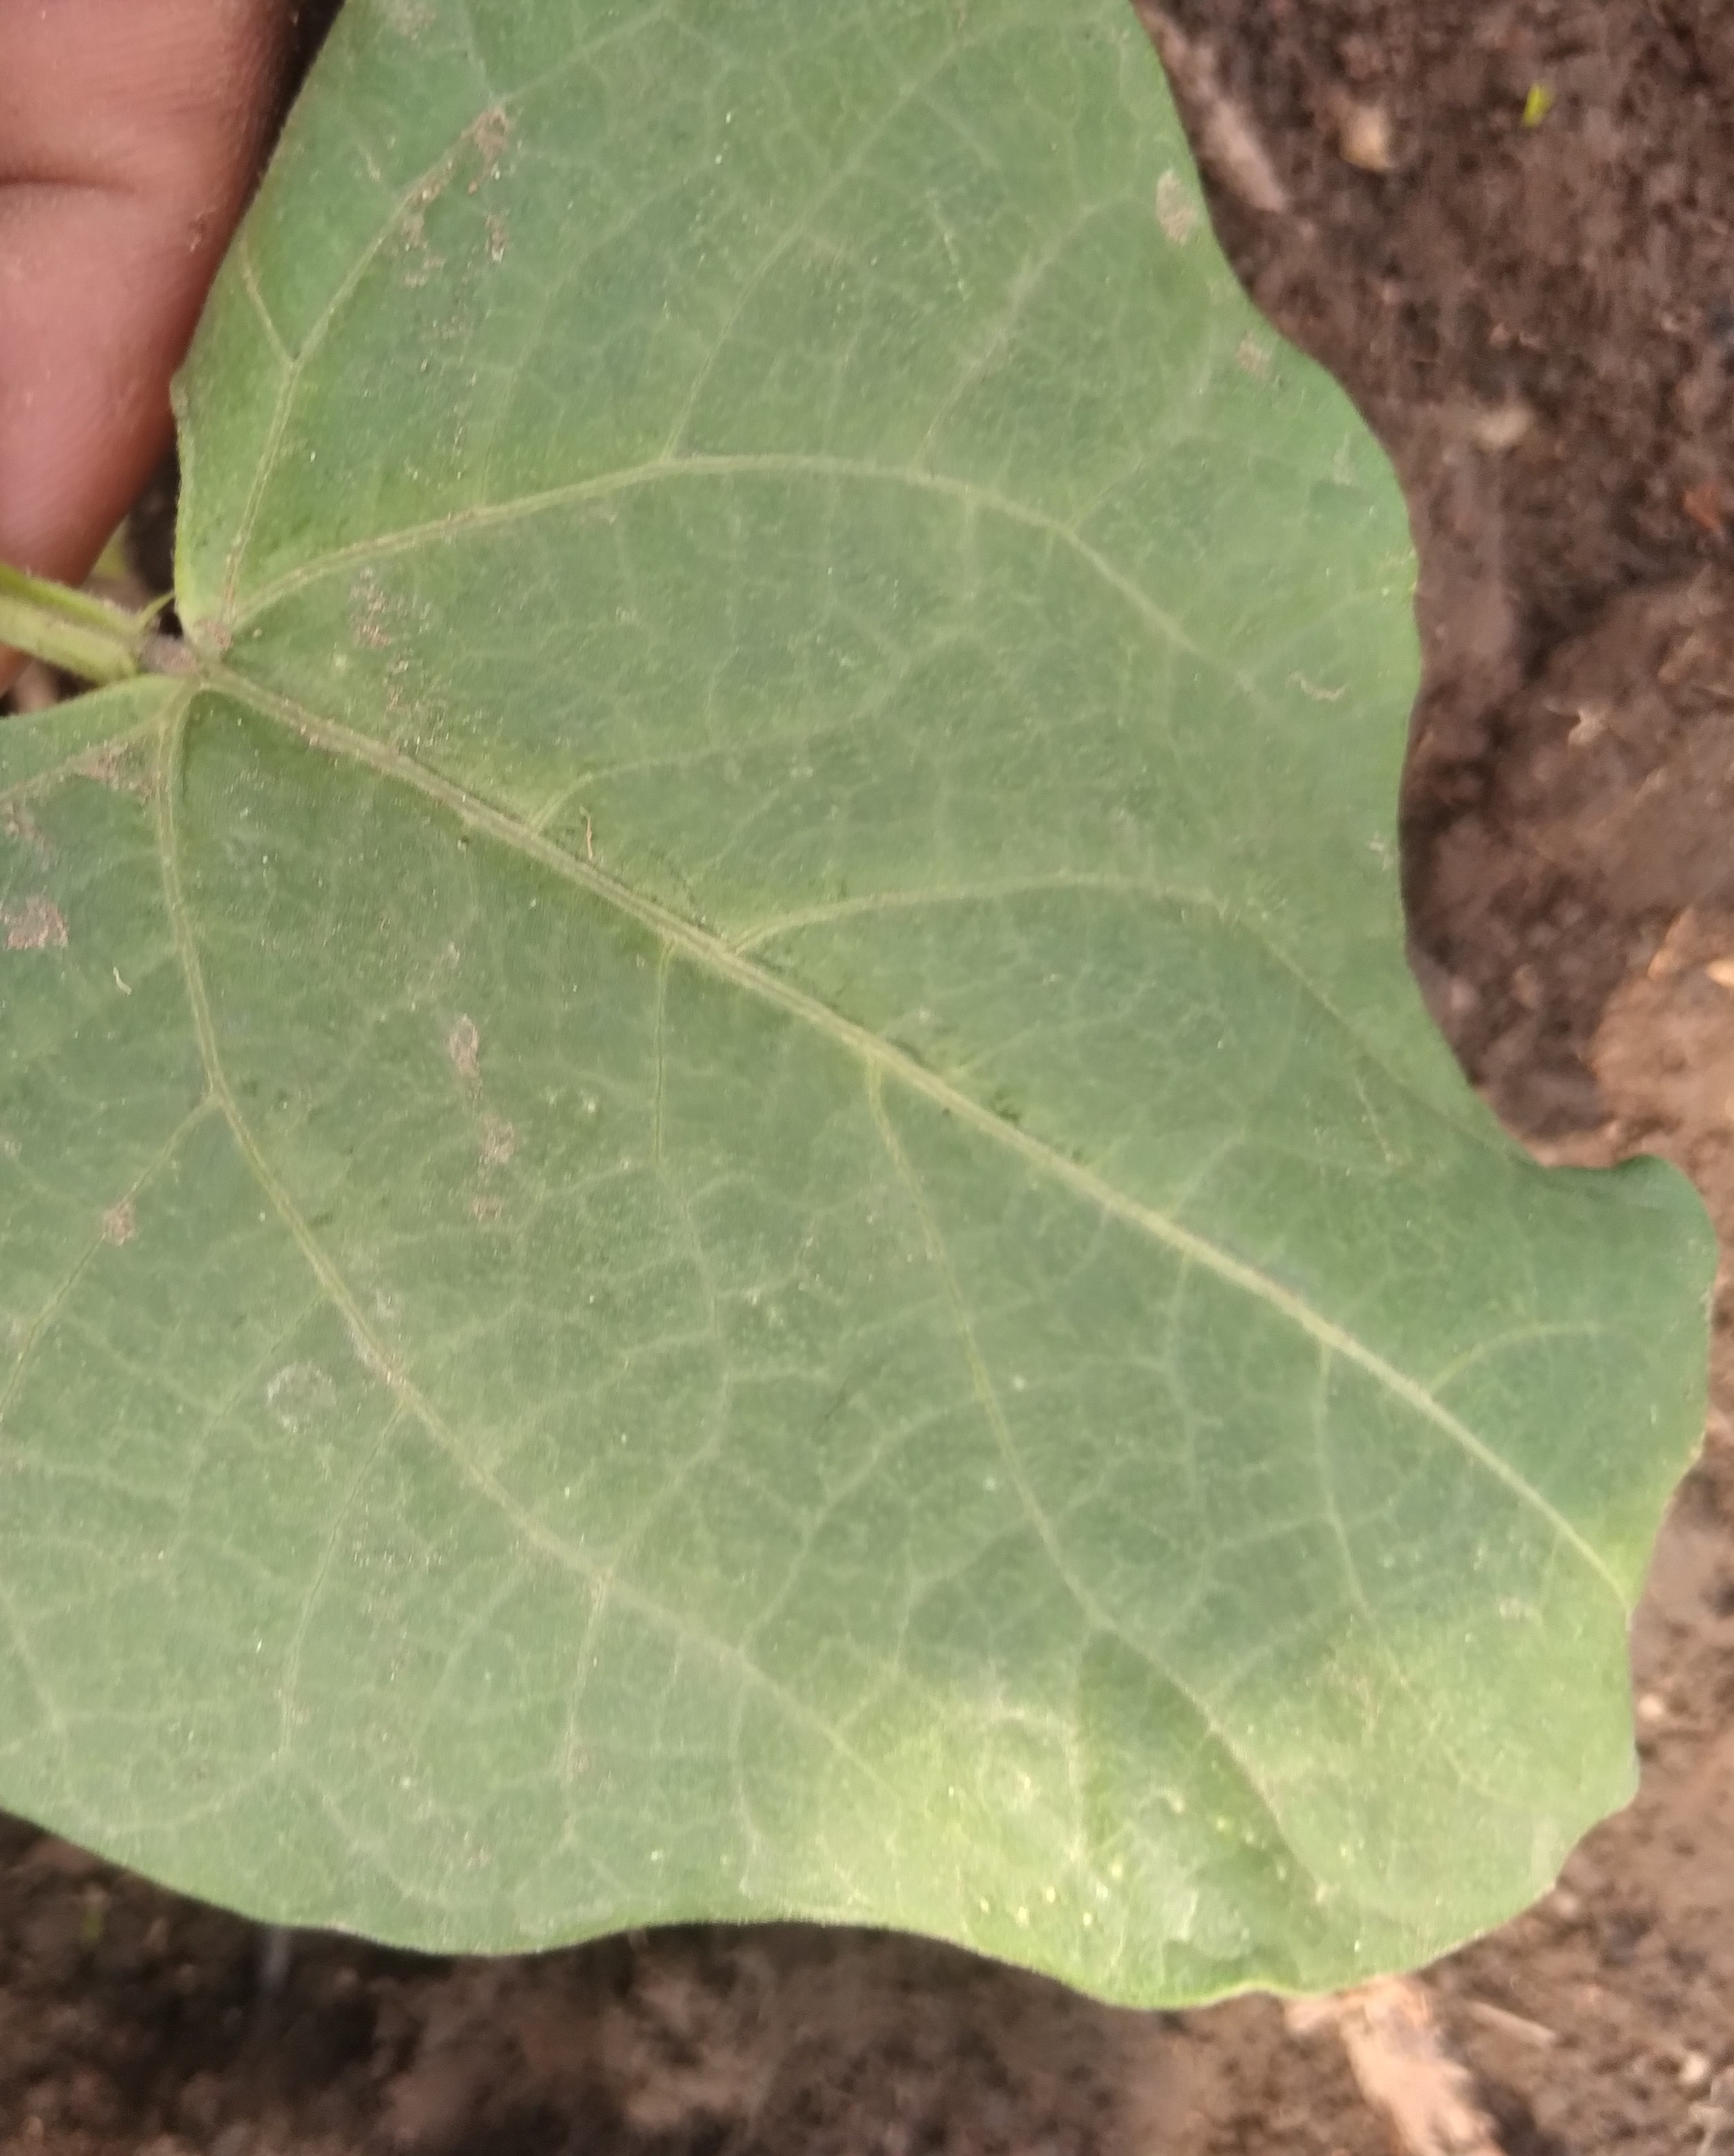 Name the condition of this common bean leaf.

healthy
